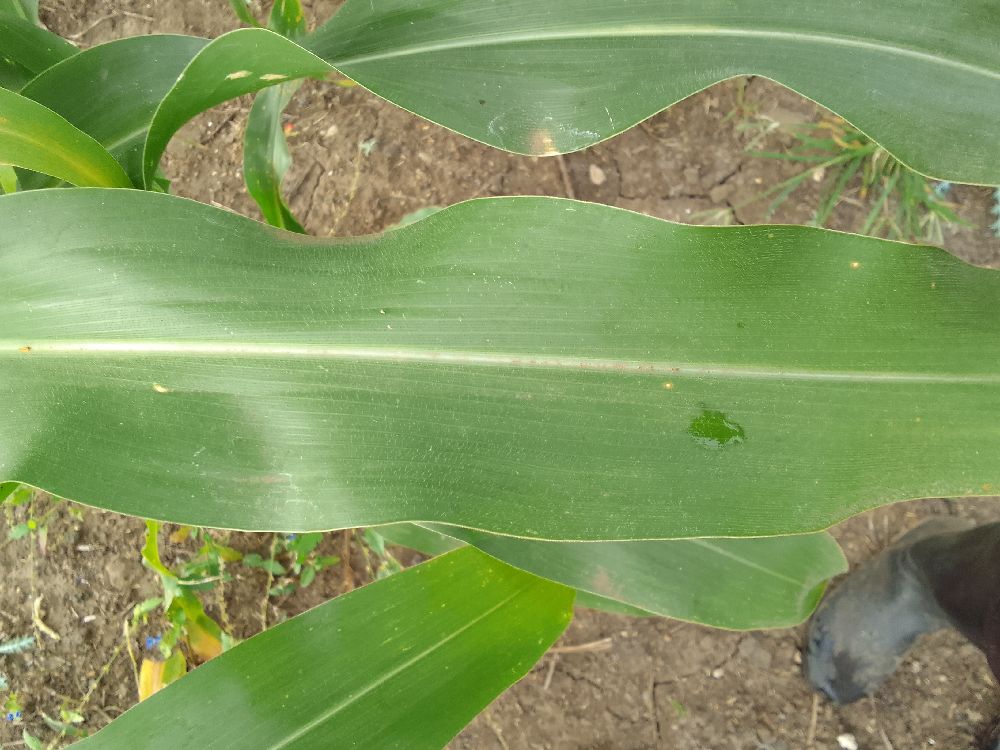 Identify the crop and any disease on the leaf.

maize, healthy
